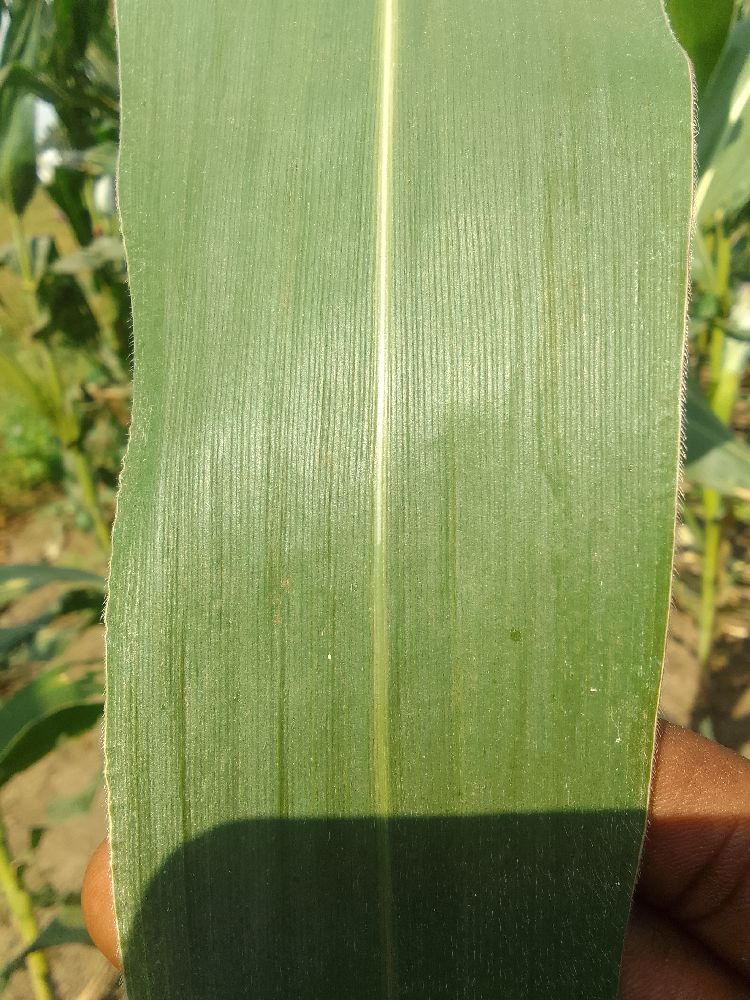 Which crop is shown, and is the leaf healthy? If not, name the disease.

maize, healthy
